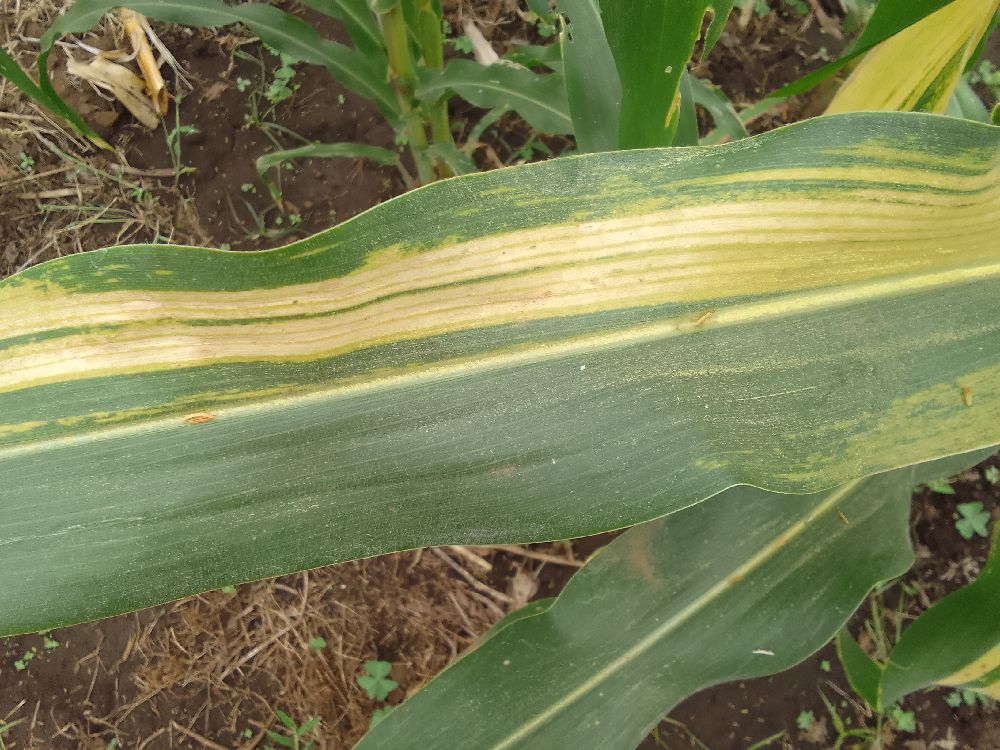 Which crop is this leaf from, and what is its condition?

maize, maize lethal necrosis
